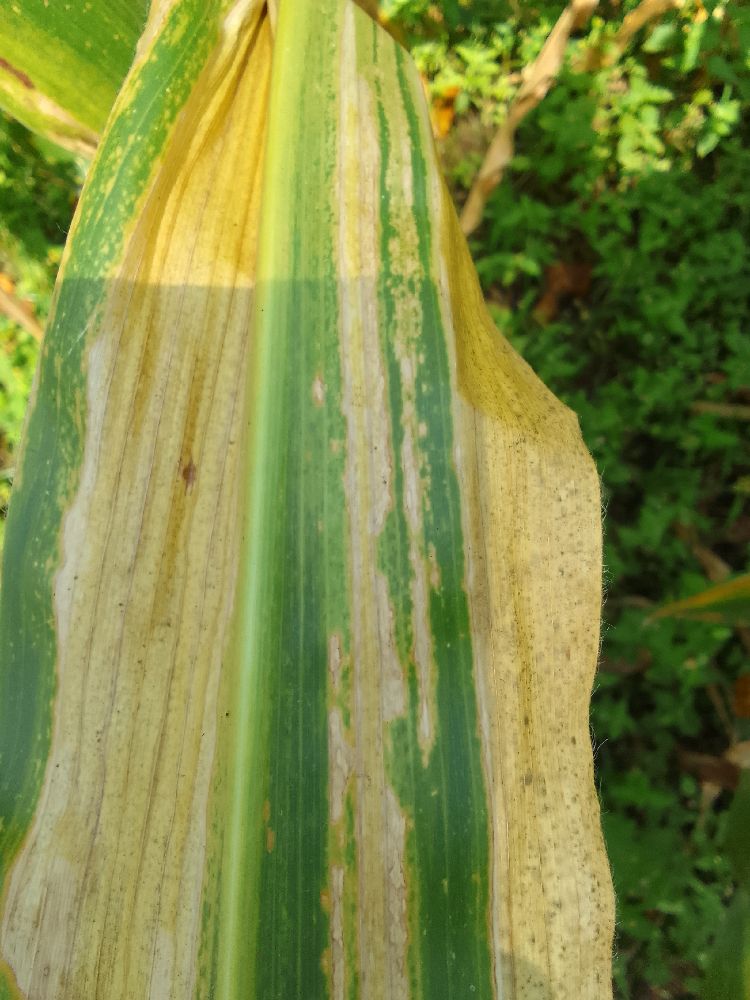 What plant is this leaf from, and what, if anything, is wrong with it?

maize, maize lethal necrosis
